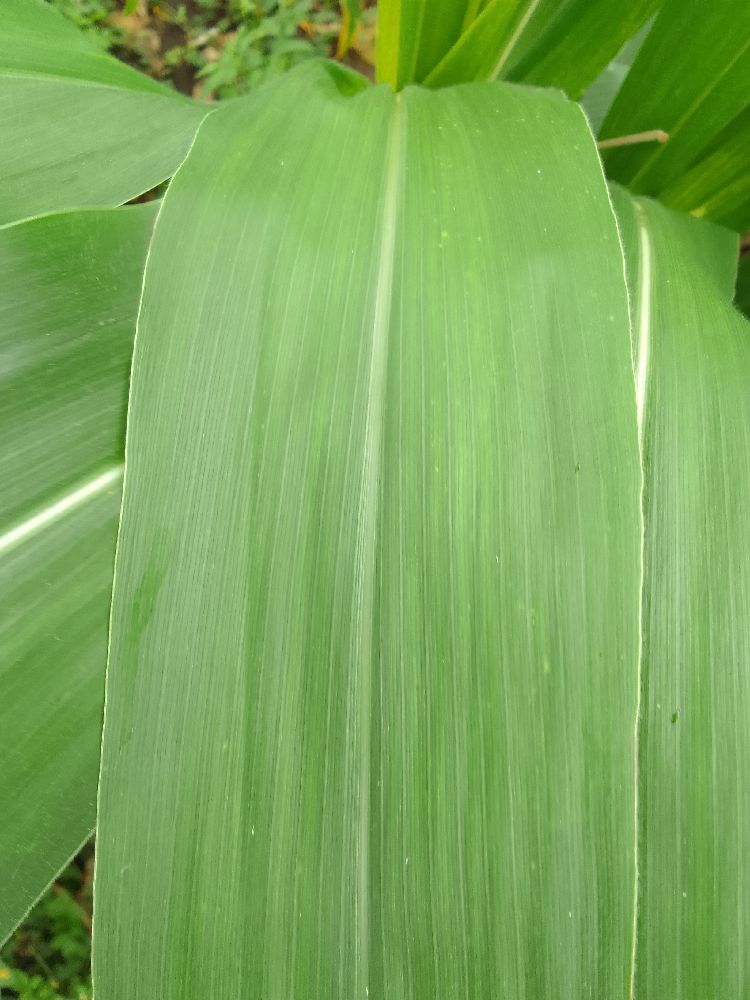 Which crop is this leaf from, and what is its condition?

maize, healthy
